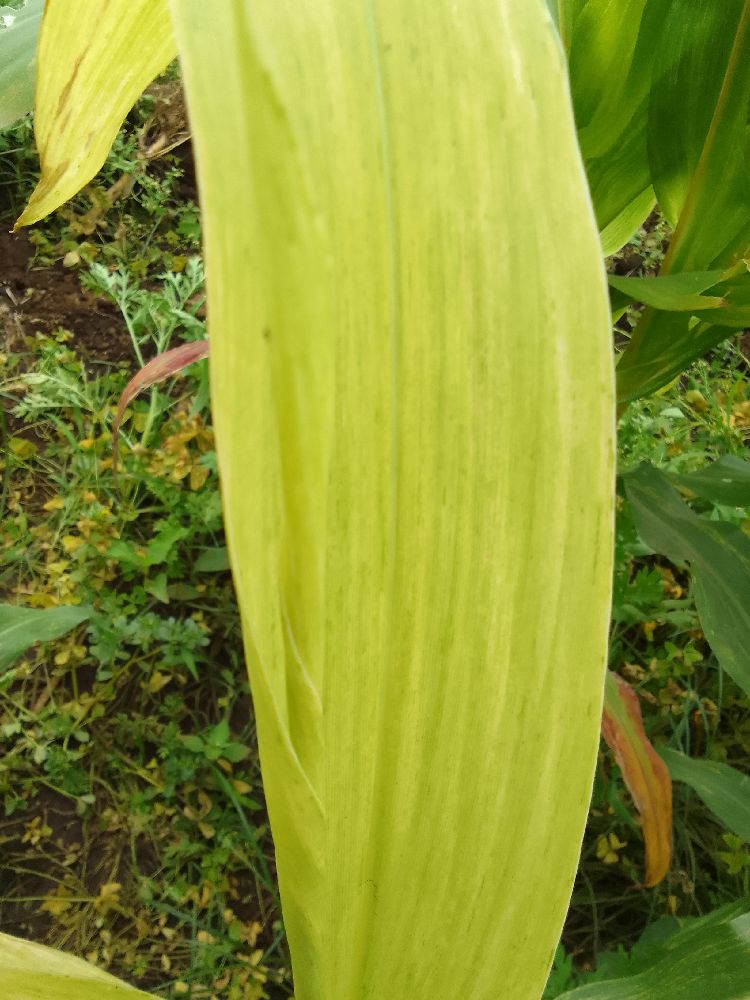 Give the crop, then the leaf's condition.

maize, maize lethal necrosis
